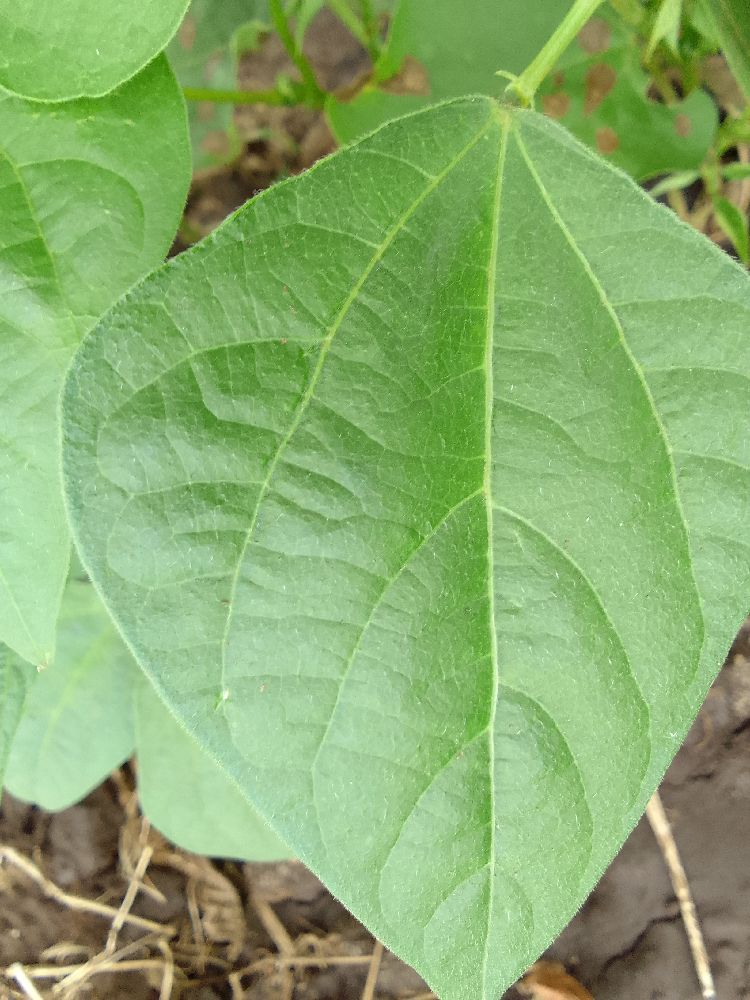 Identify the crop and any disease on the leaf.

common bean, healthy
